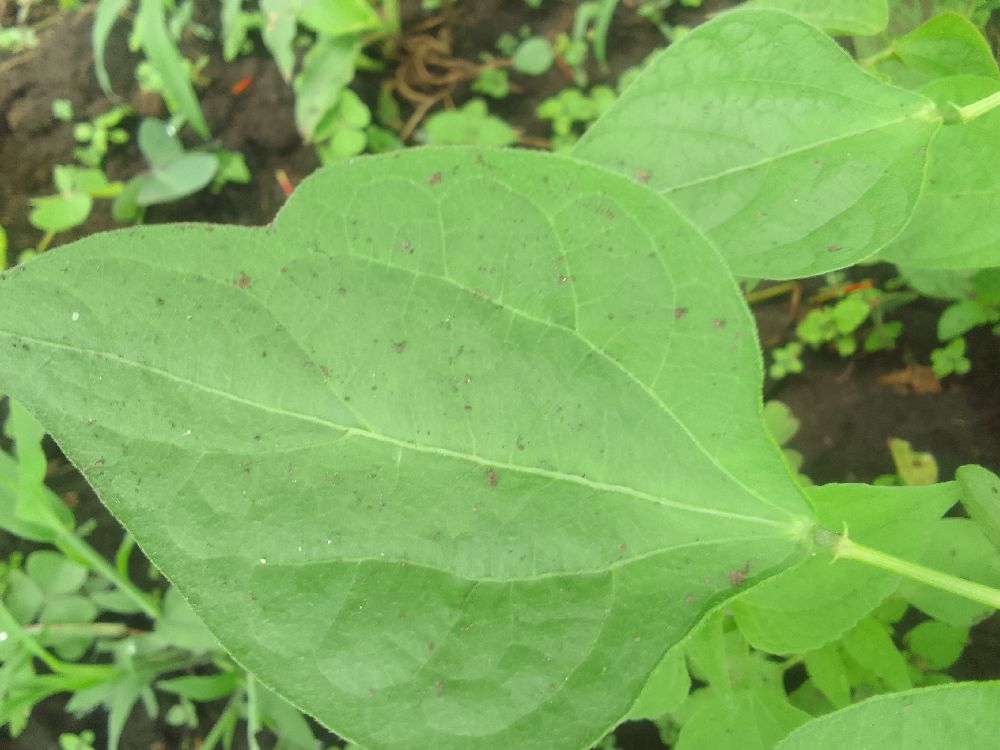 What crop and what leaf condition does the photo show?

common bean, healthy
